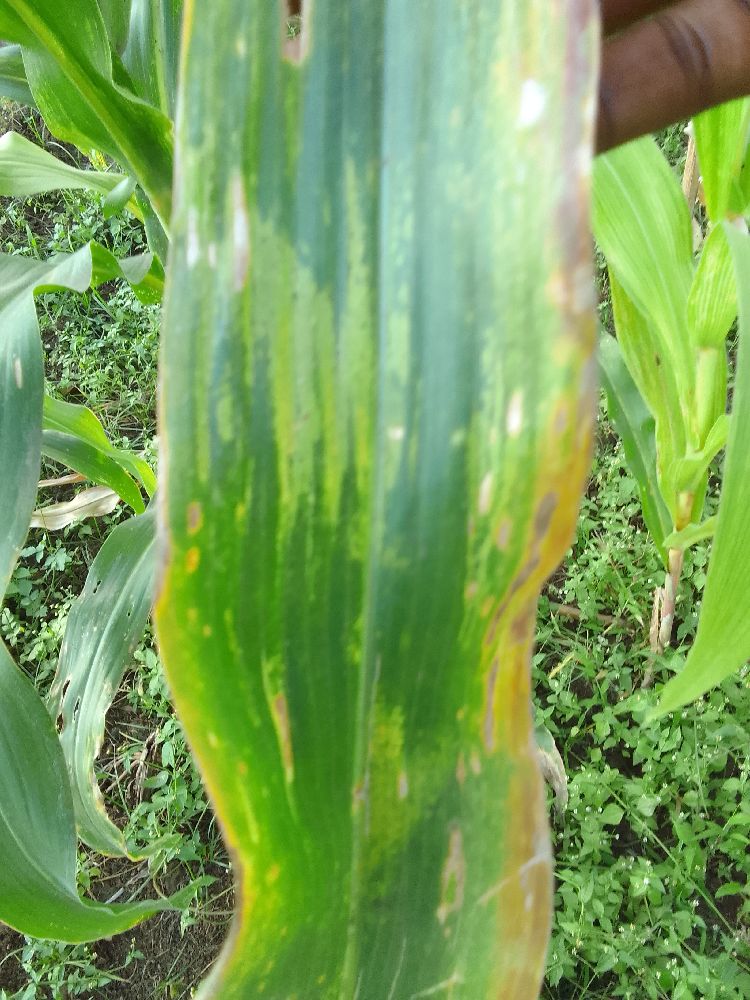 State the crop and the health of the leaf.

maize, maize lethal necrosis
